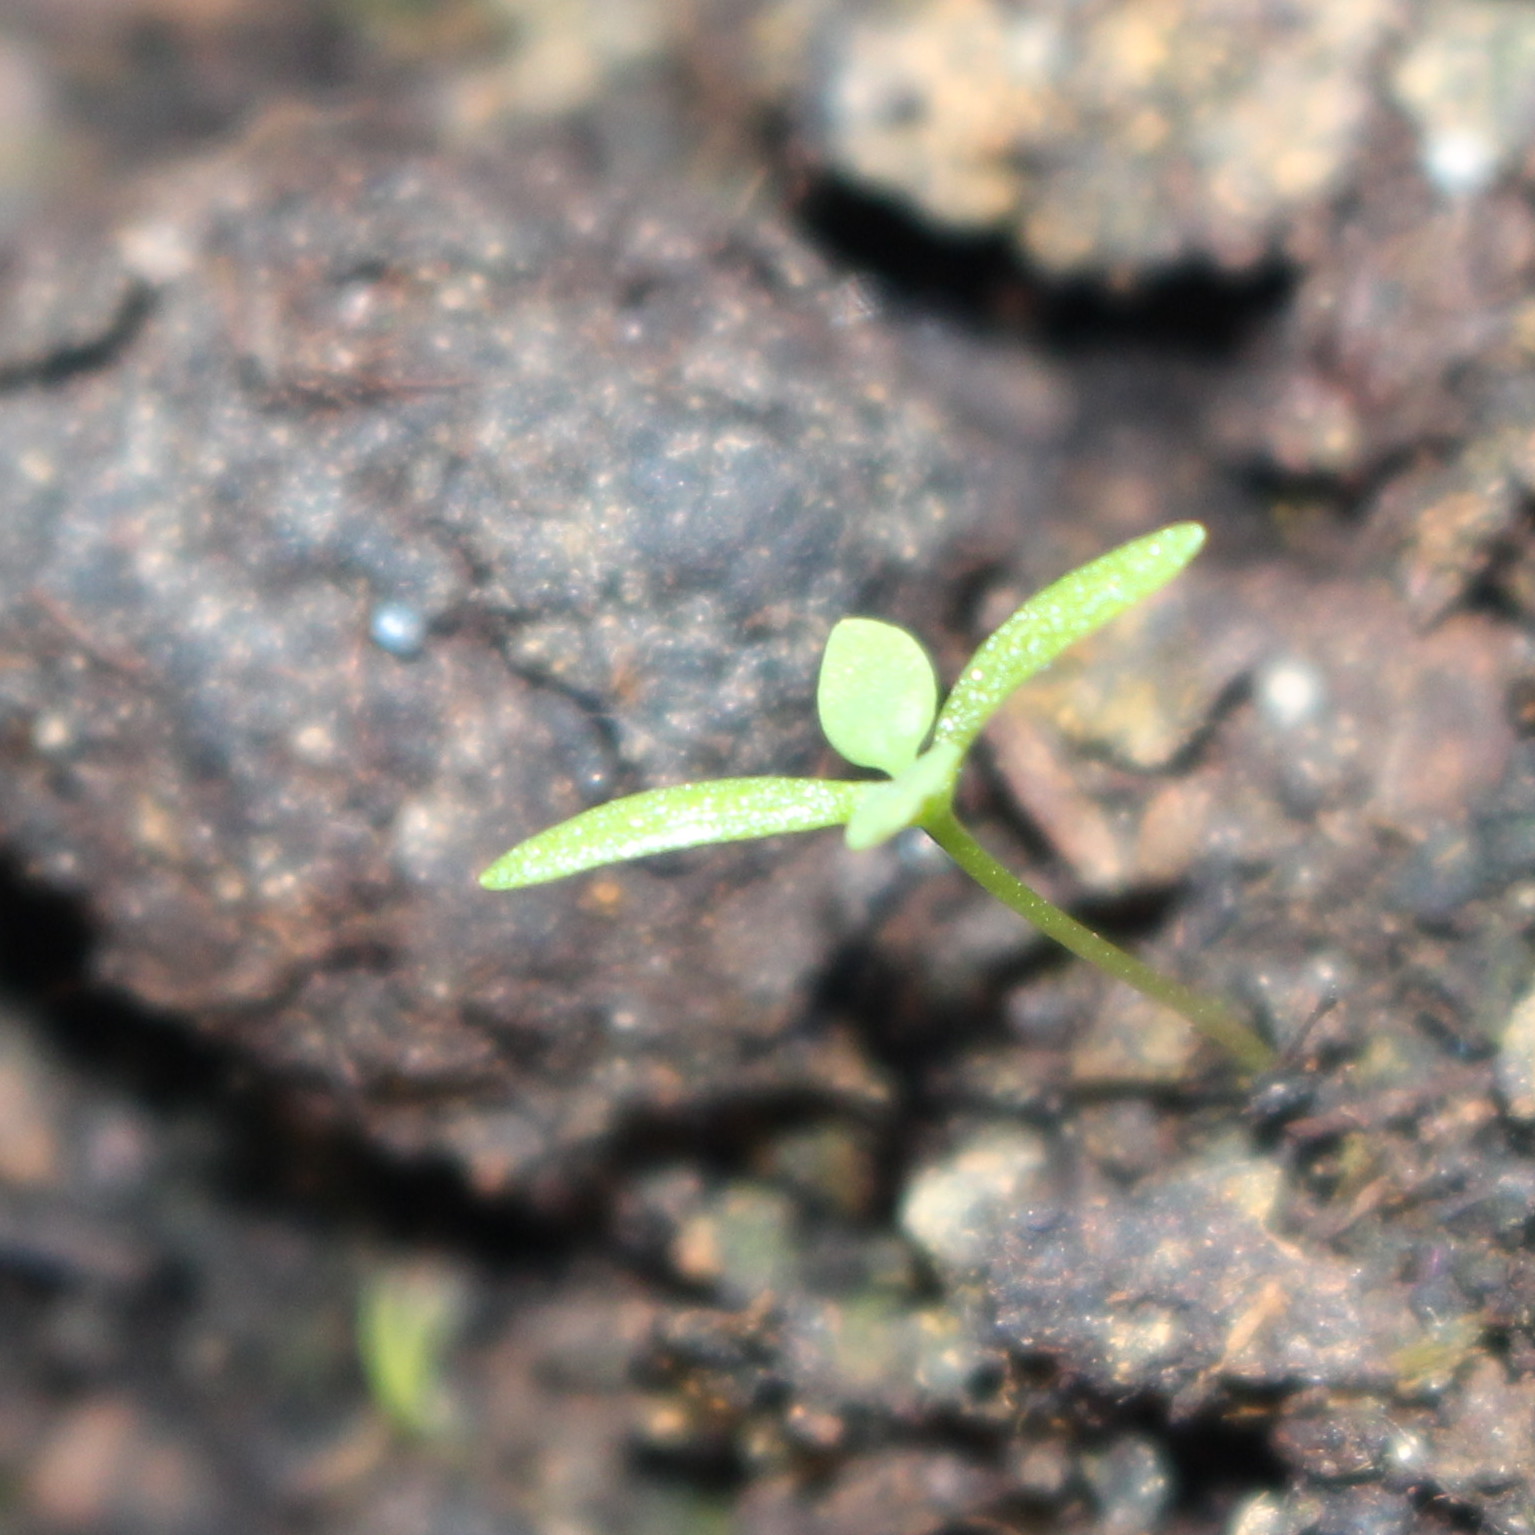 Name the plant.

Papaver rhoeas
